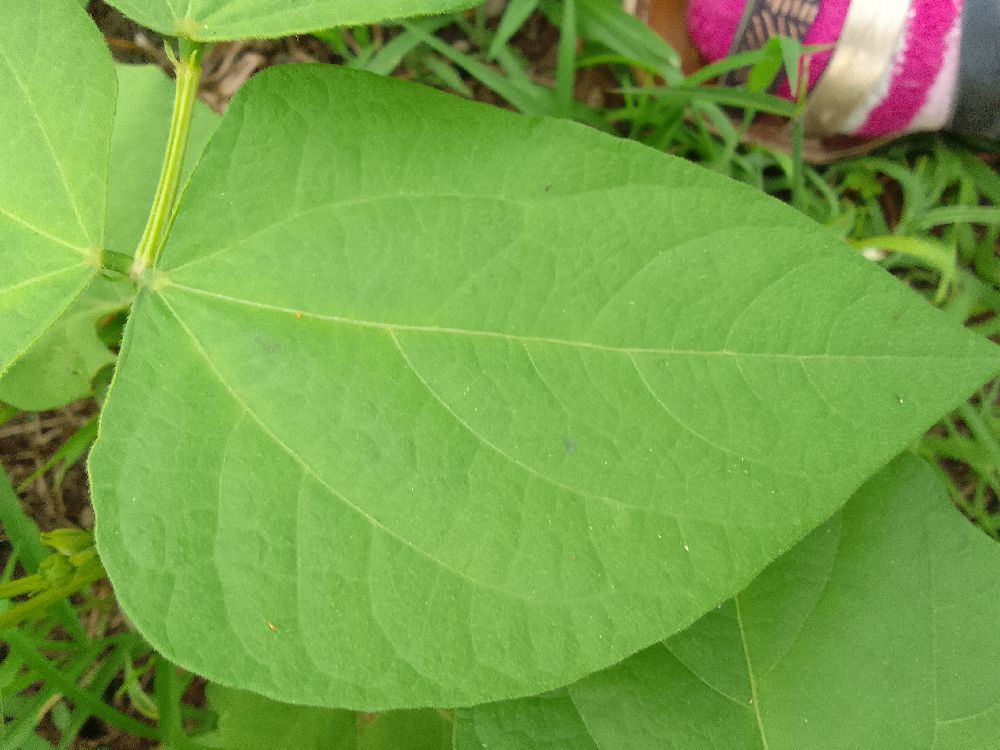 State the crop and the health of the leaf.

common bean, healthy
